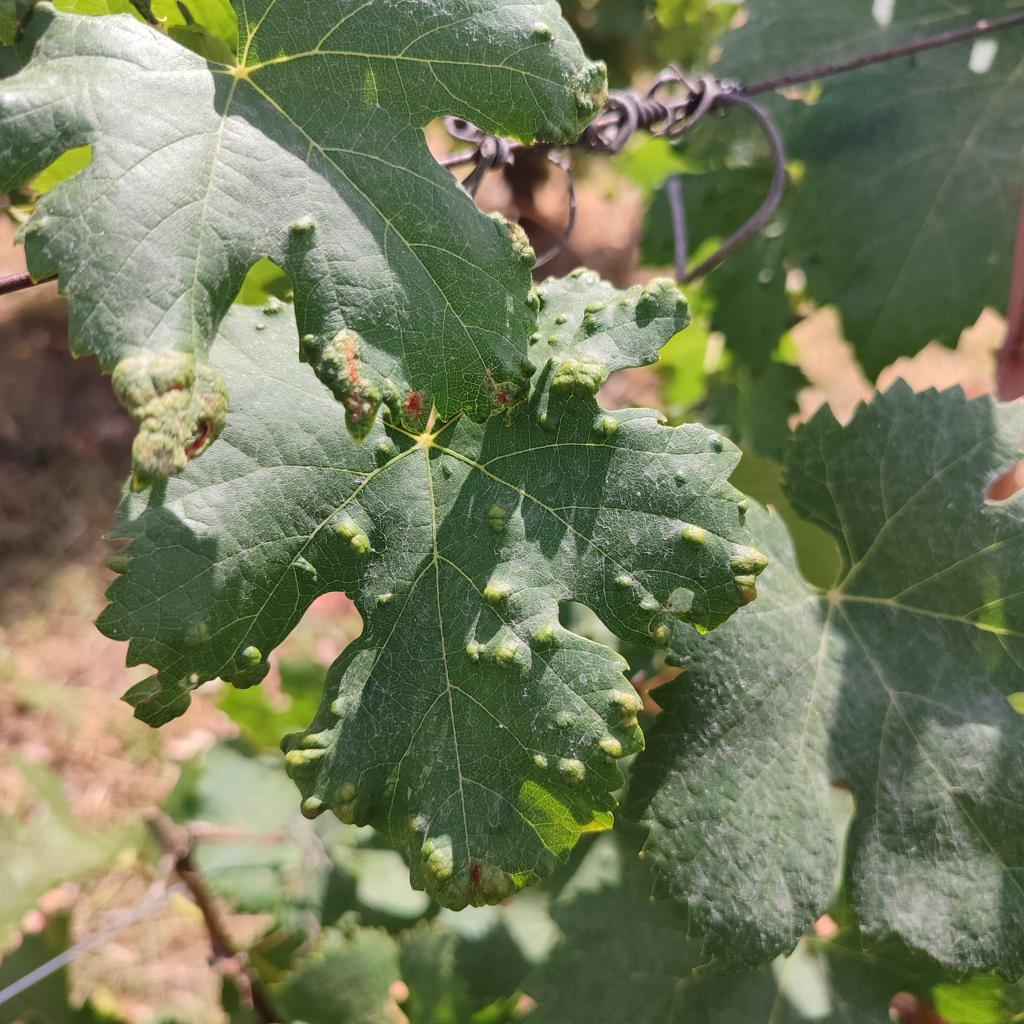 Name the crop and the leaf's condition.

grapevine, erineum mite
